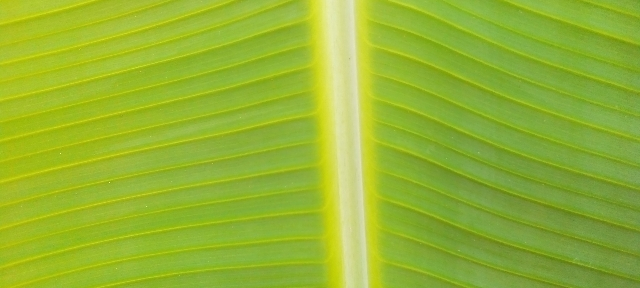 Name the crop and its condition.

banana, healthy
